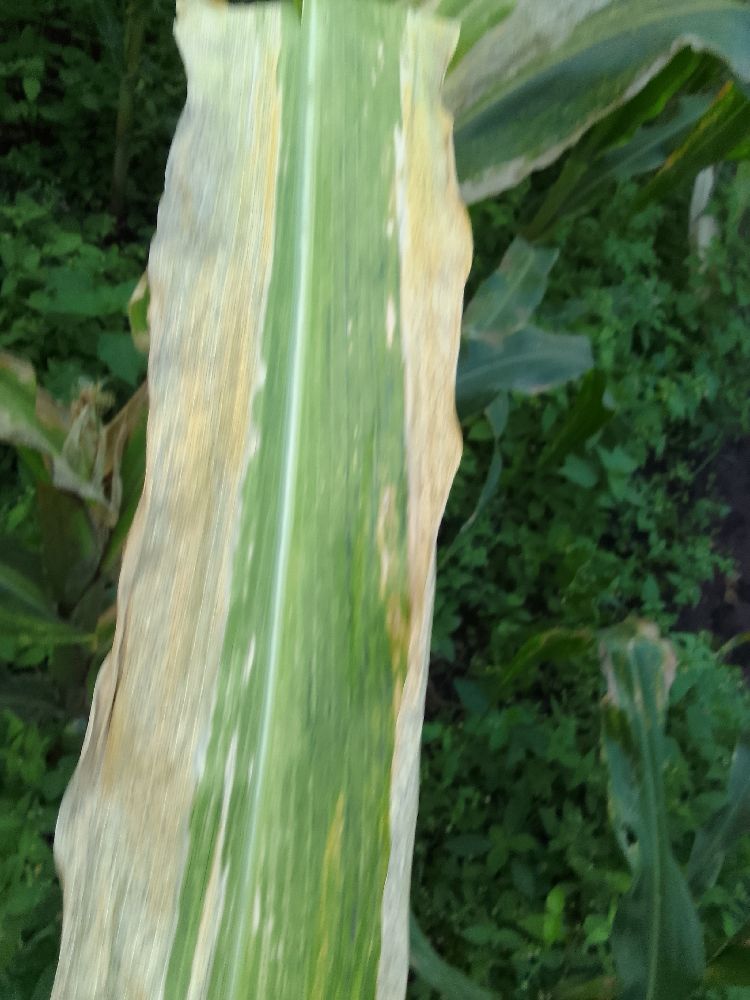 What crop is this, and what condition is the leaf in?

maize, maize lethal necrosis
